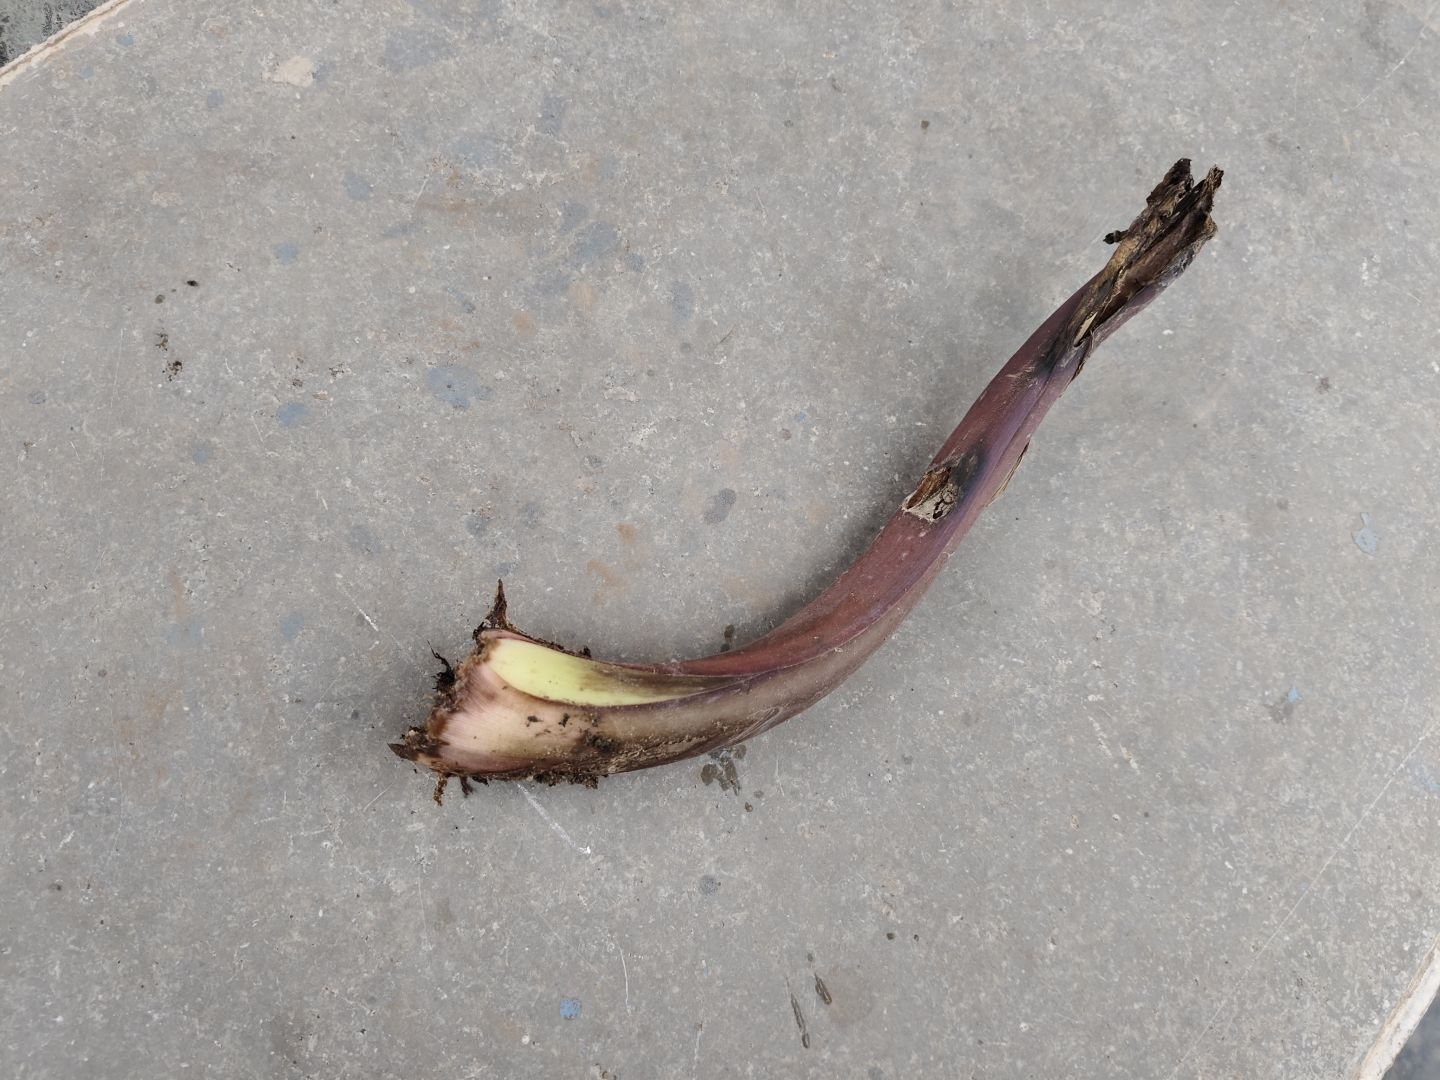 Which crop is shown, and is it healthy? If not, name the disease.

taro, root rot
